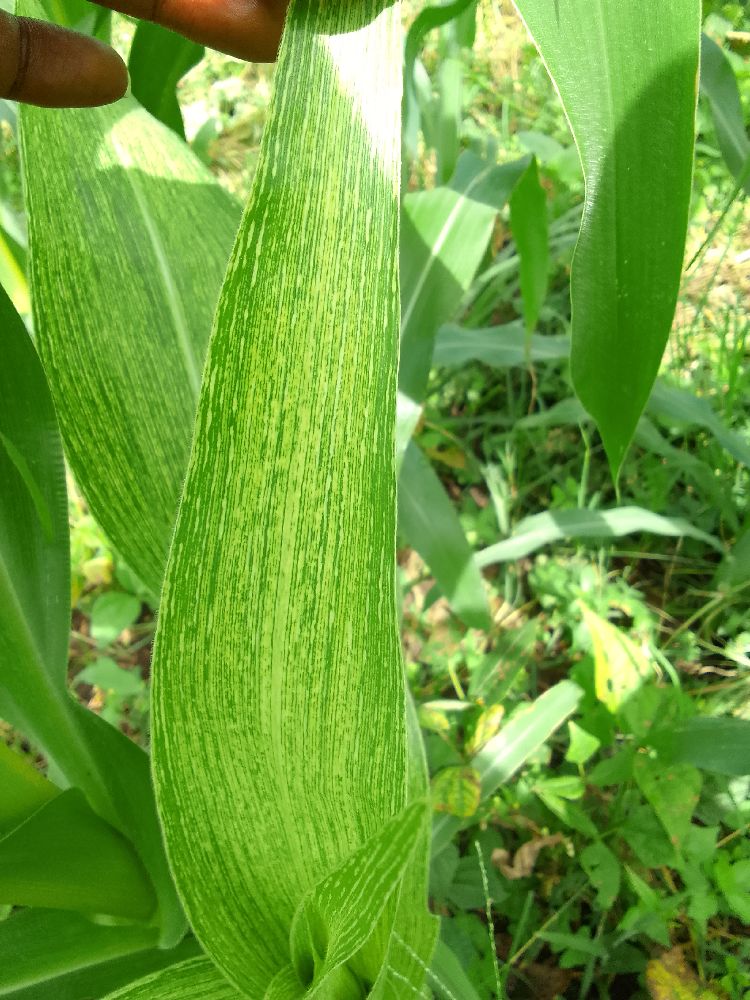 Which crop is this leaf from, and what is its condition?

maize, maize streak virus
